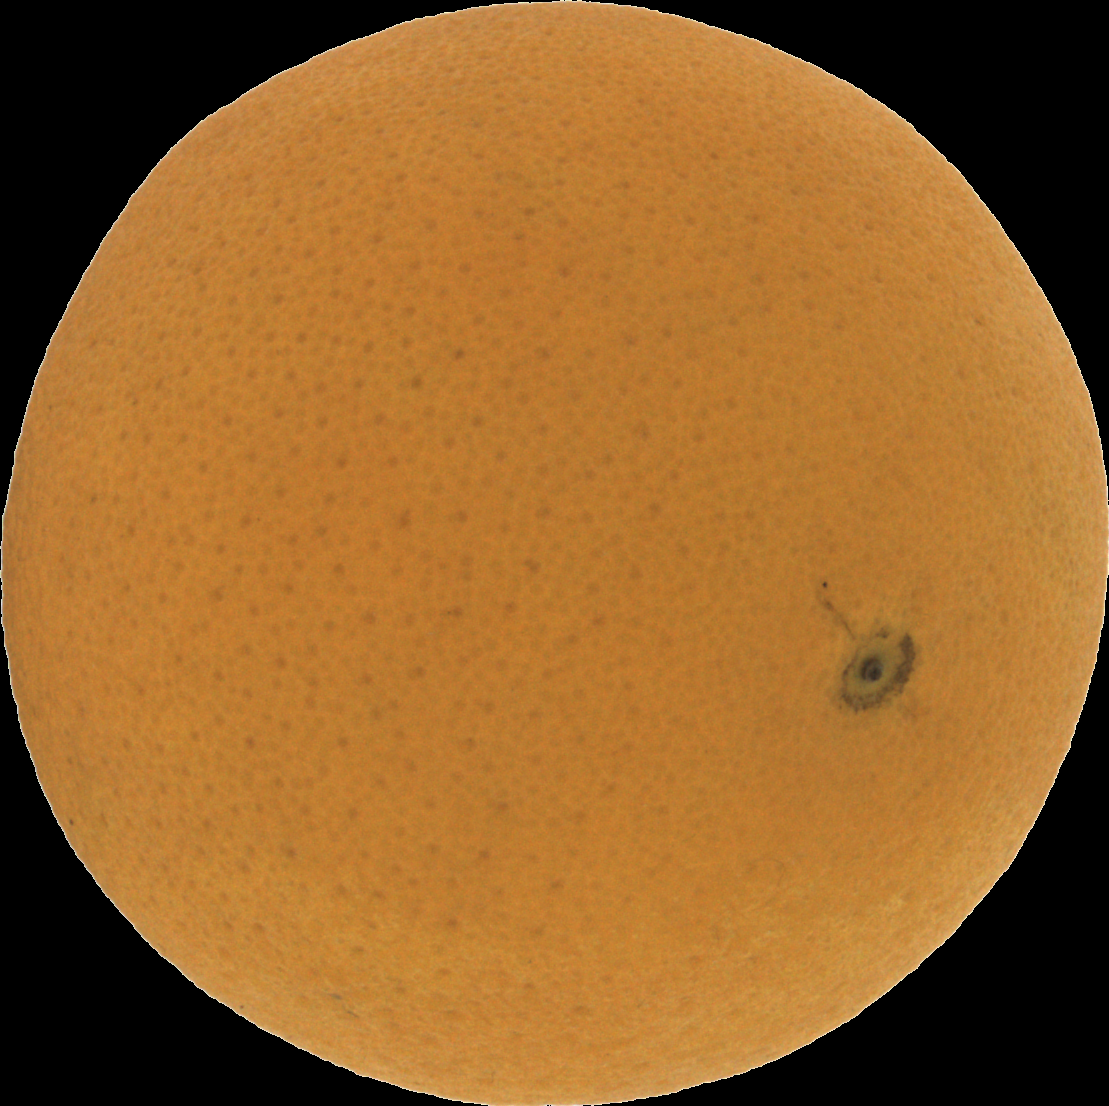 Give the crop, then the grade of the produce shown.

orange, good
